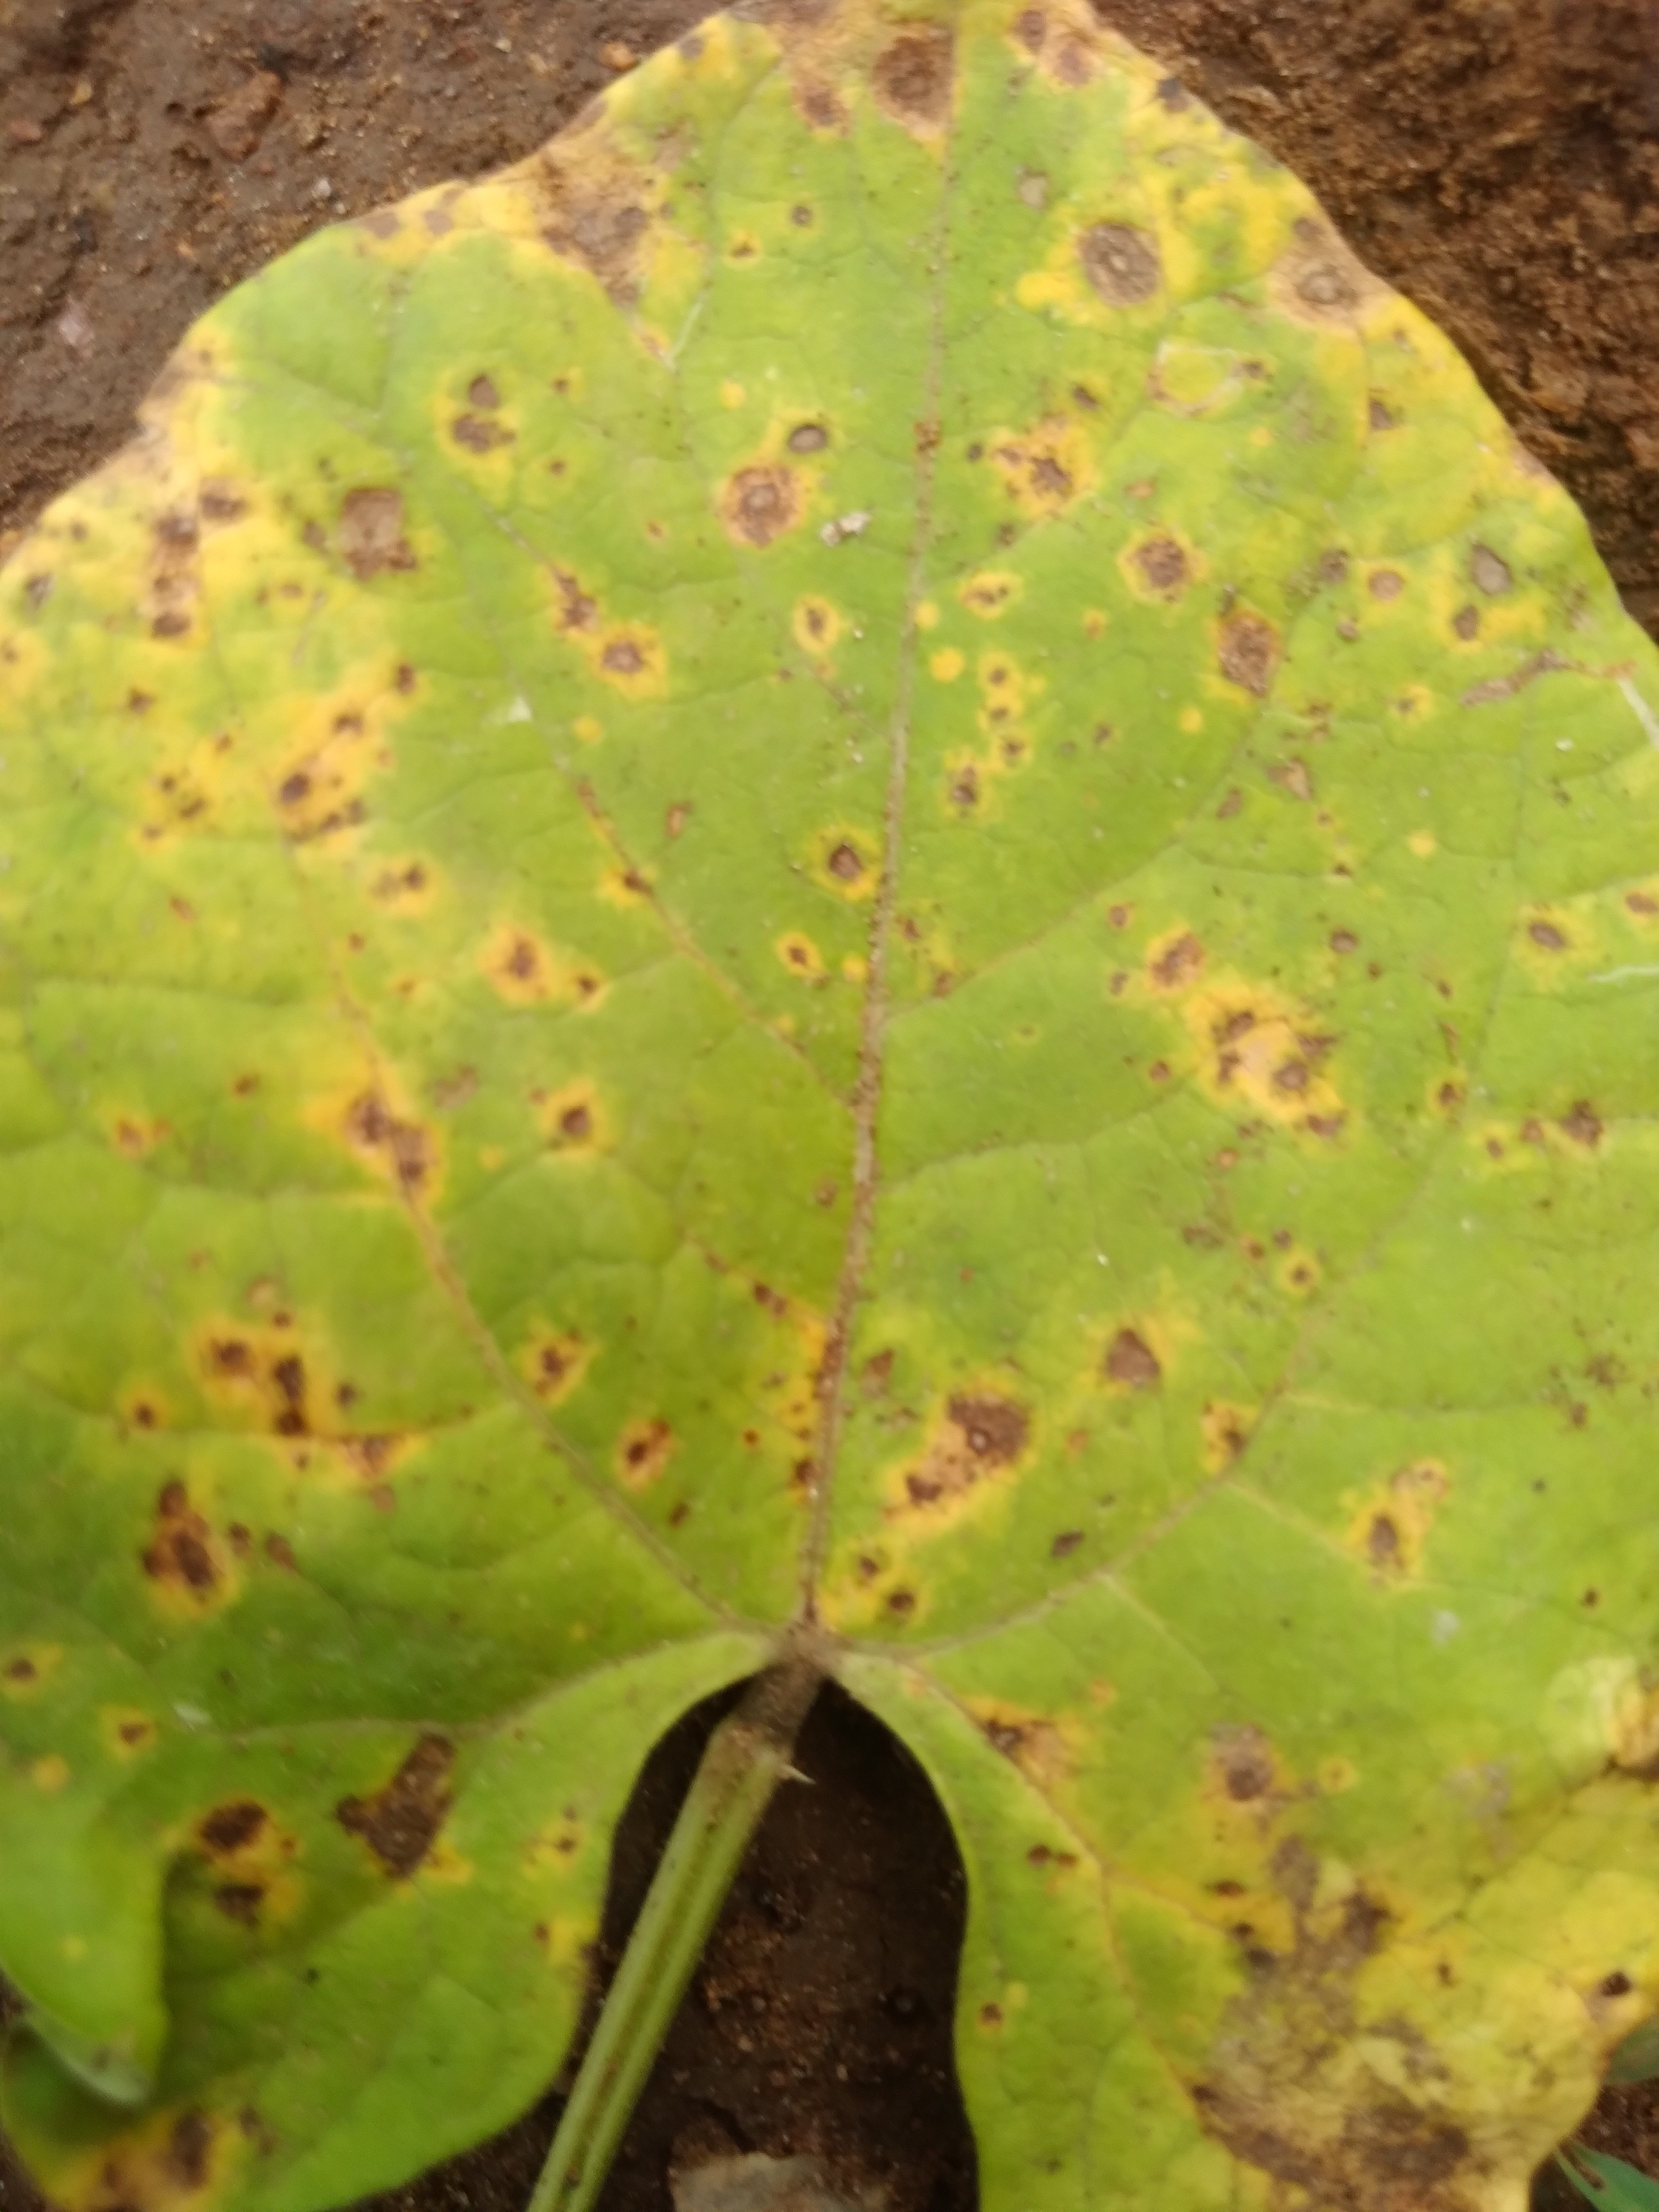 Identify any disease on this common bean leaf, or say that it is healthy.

rust
